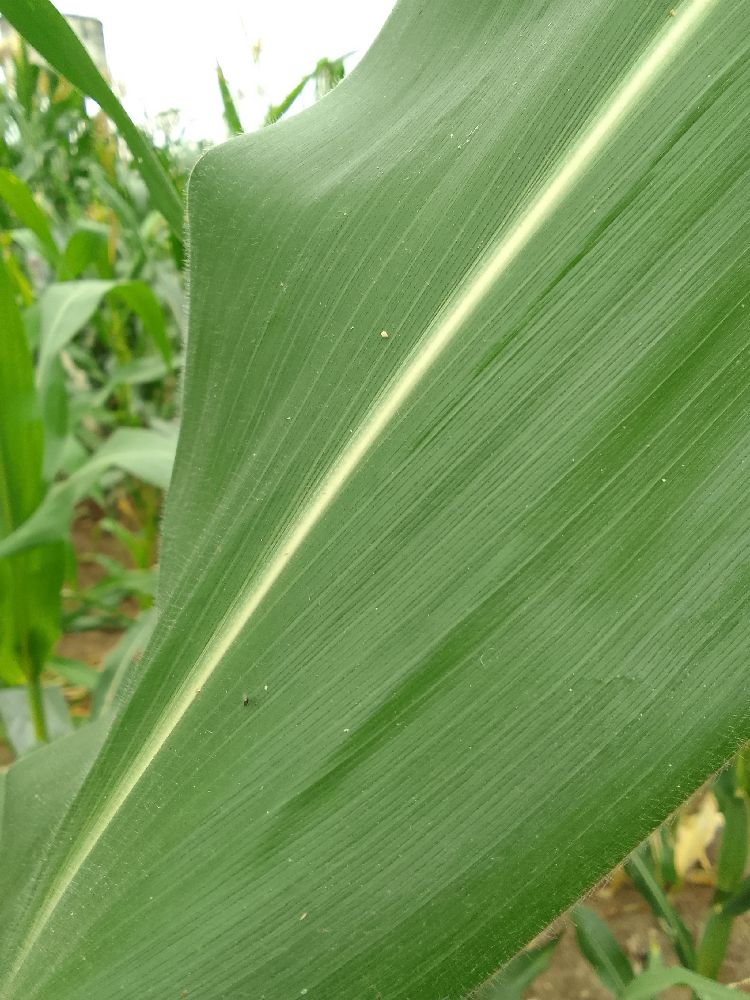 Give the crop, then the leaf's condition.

maize, healthy
